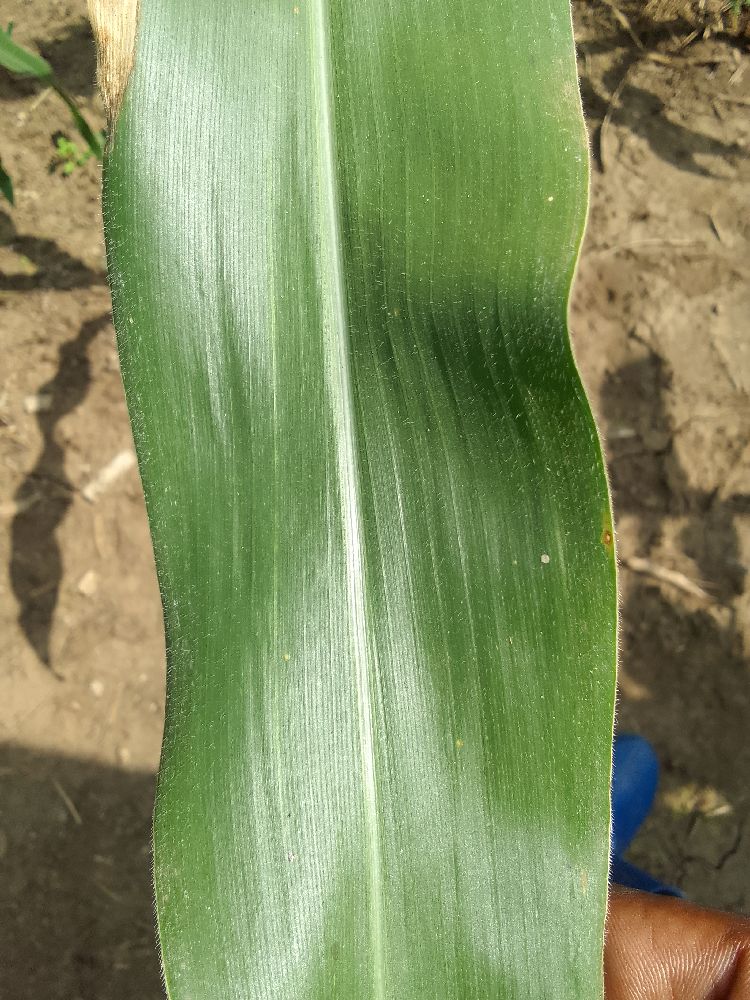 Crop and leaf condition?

maize, healthy
